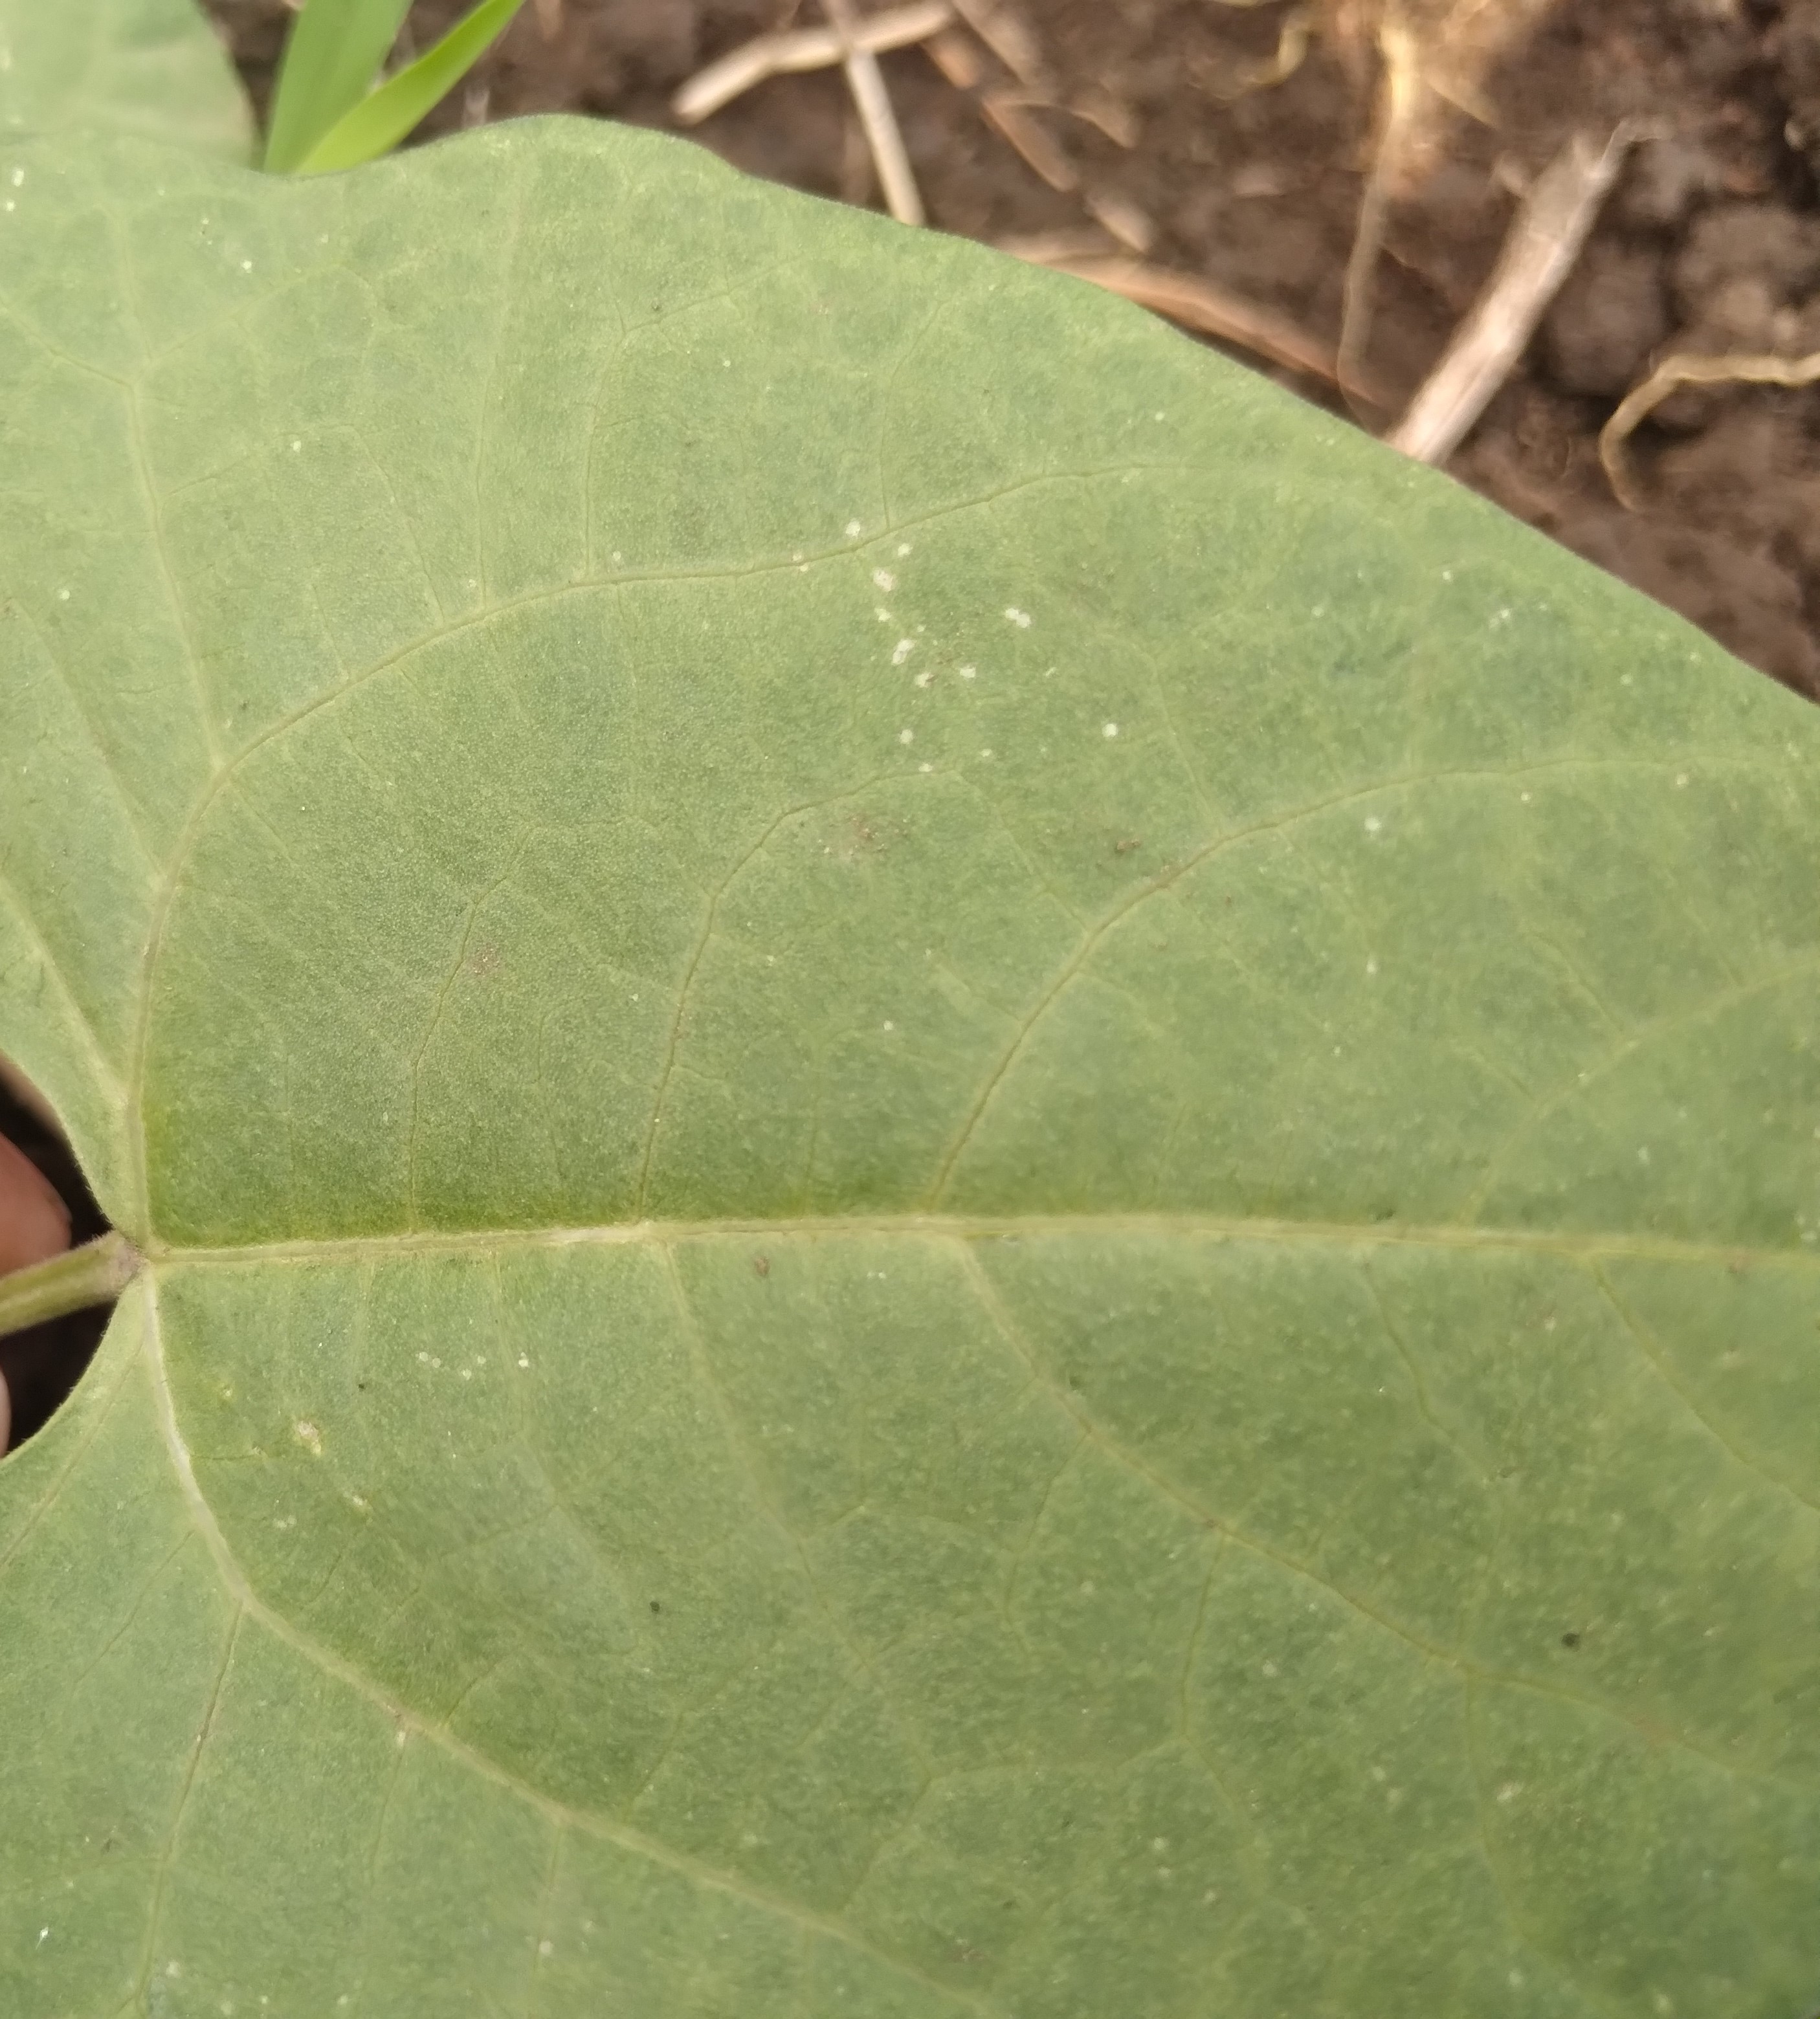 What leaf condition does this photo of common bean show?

healthy
